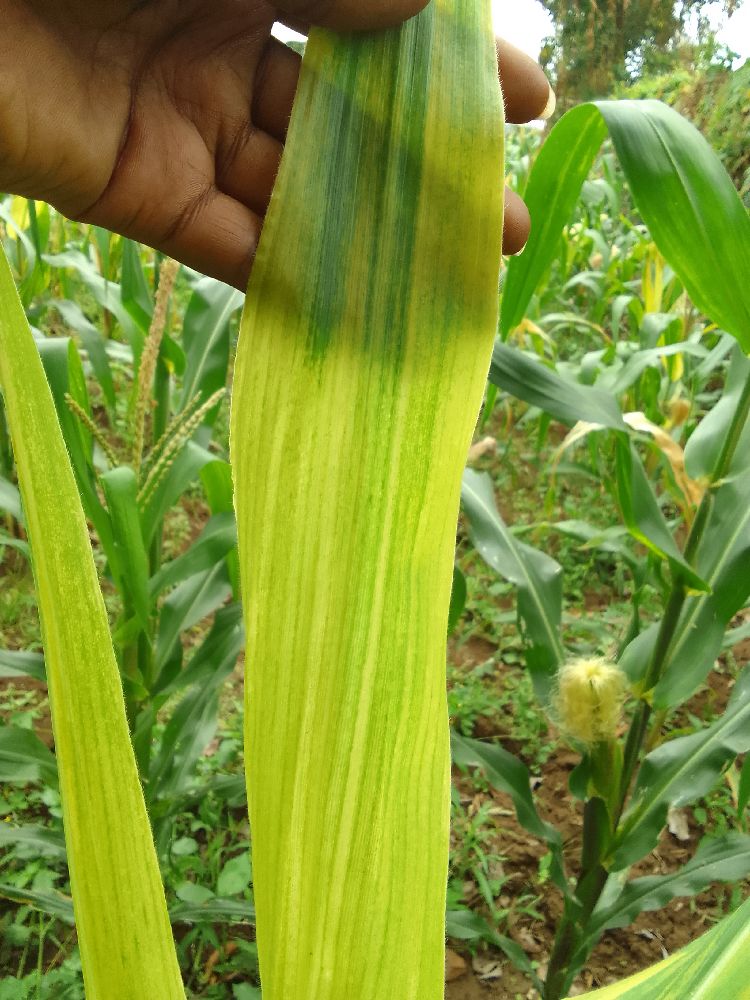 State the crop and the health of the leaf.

maize, maize lethal necrosis
